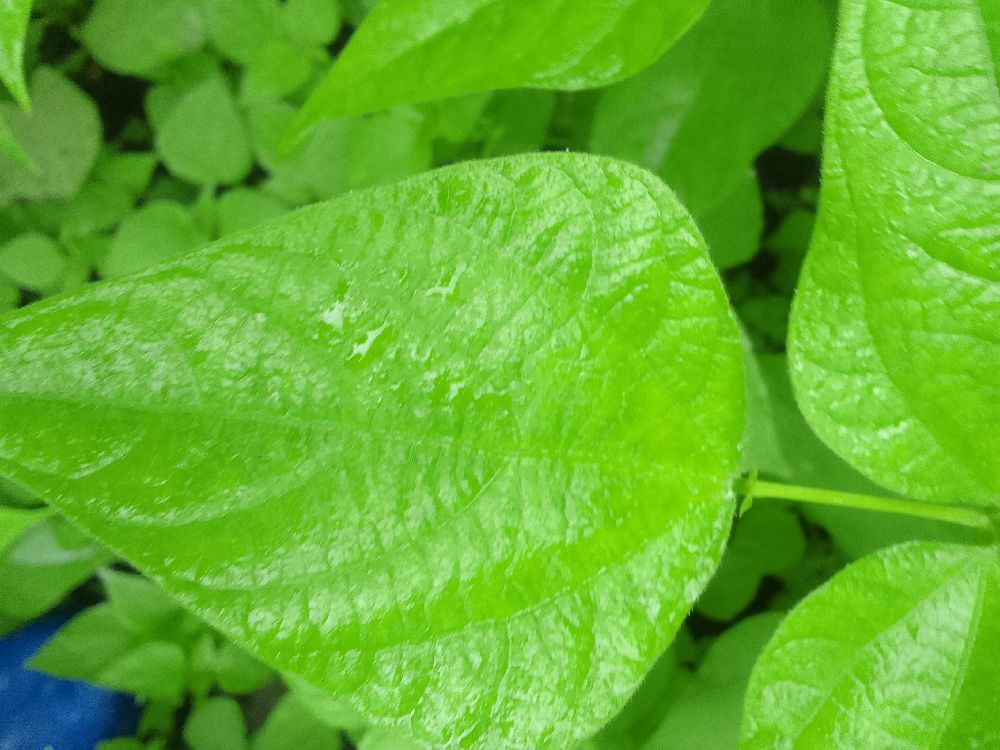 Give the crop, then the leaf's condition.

common bean, healthy
